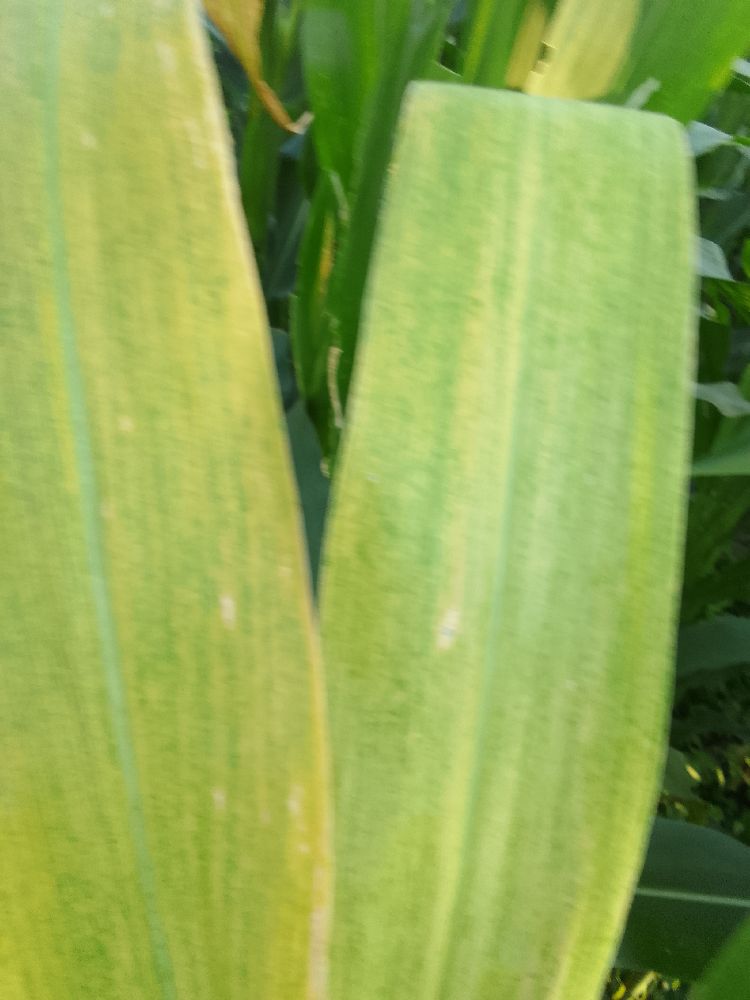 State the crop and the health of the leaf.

maize, maize lethal necrosis
